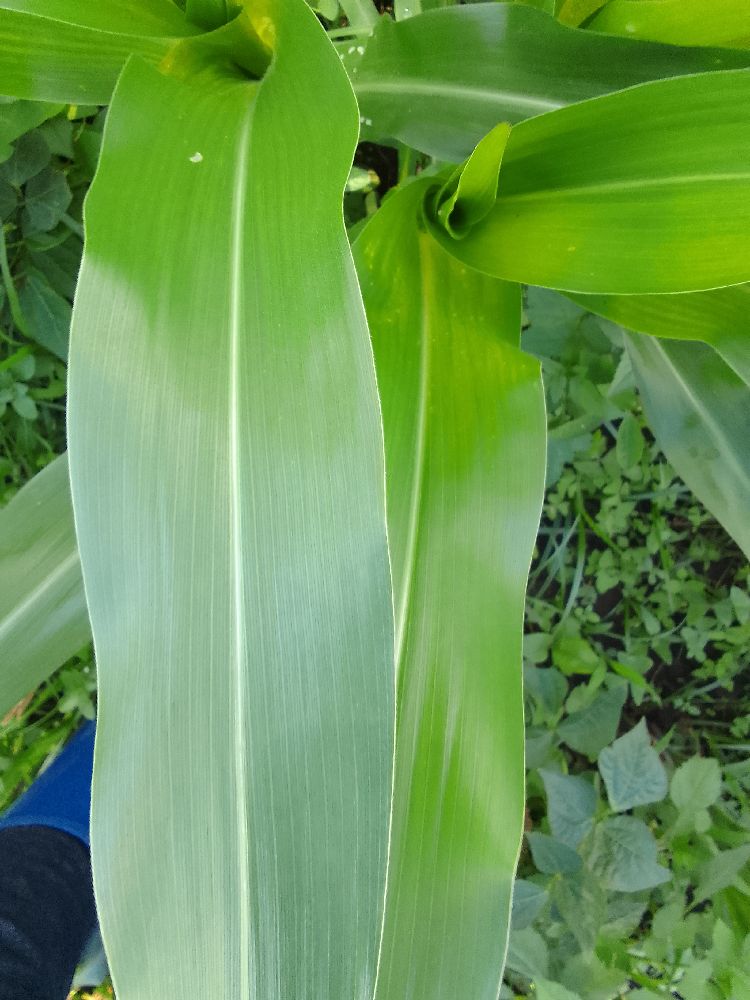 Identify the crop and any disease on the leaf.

maize, healthy
